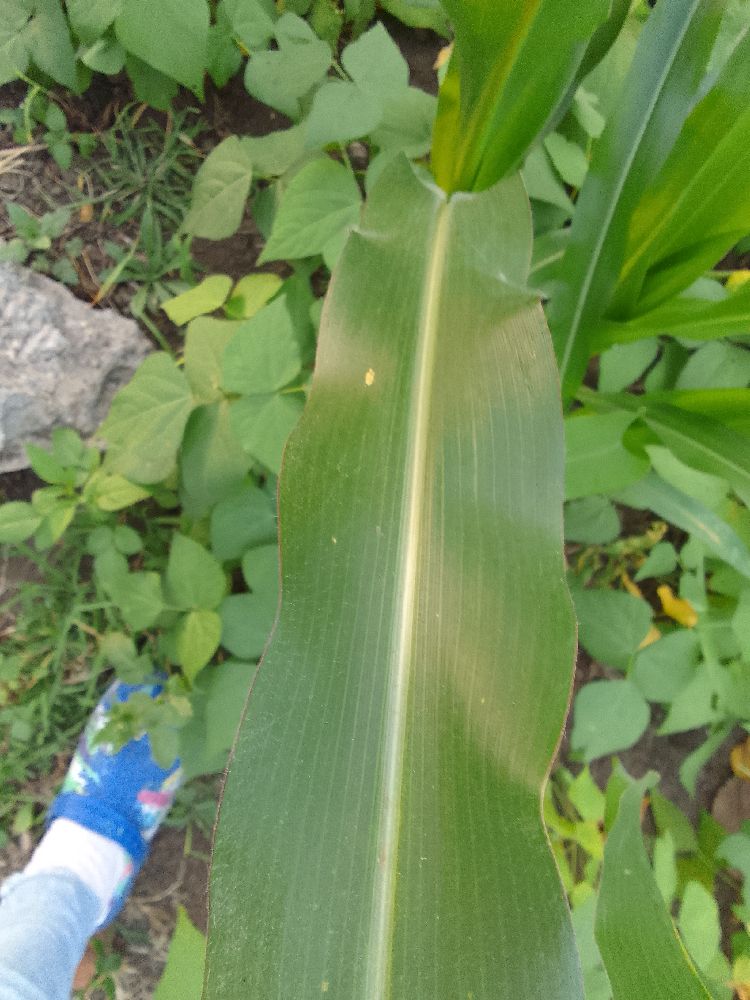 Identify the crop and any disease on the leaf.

maize, healthy
